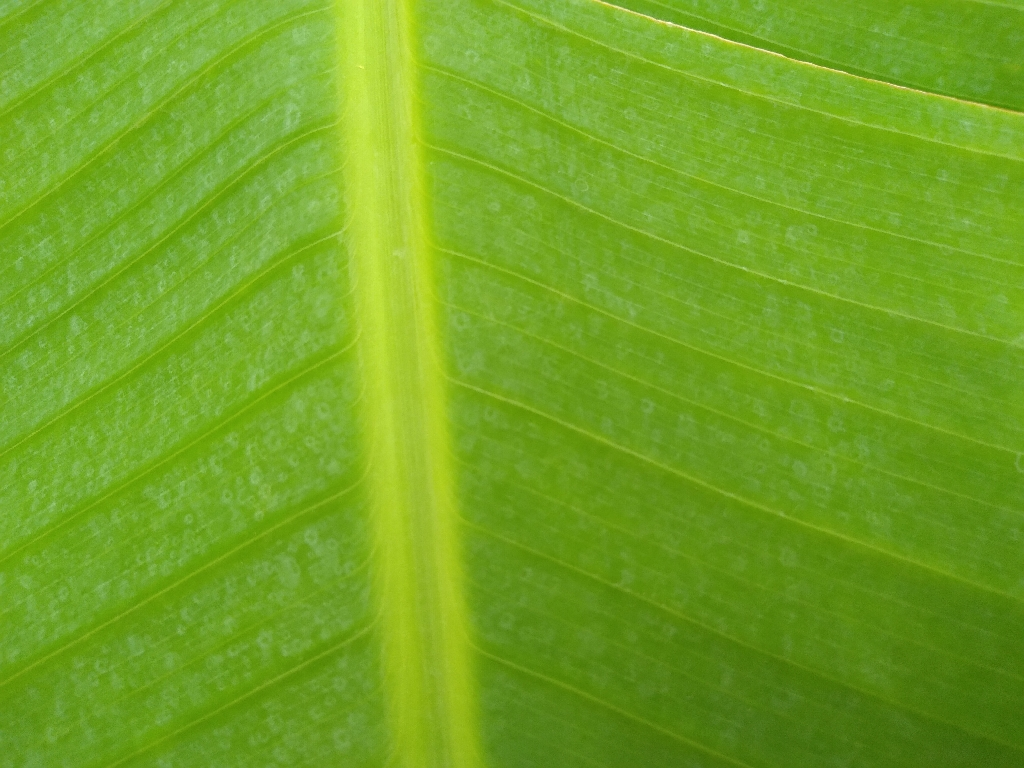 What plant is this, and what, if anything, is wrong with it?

banana, healthy
